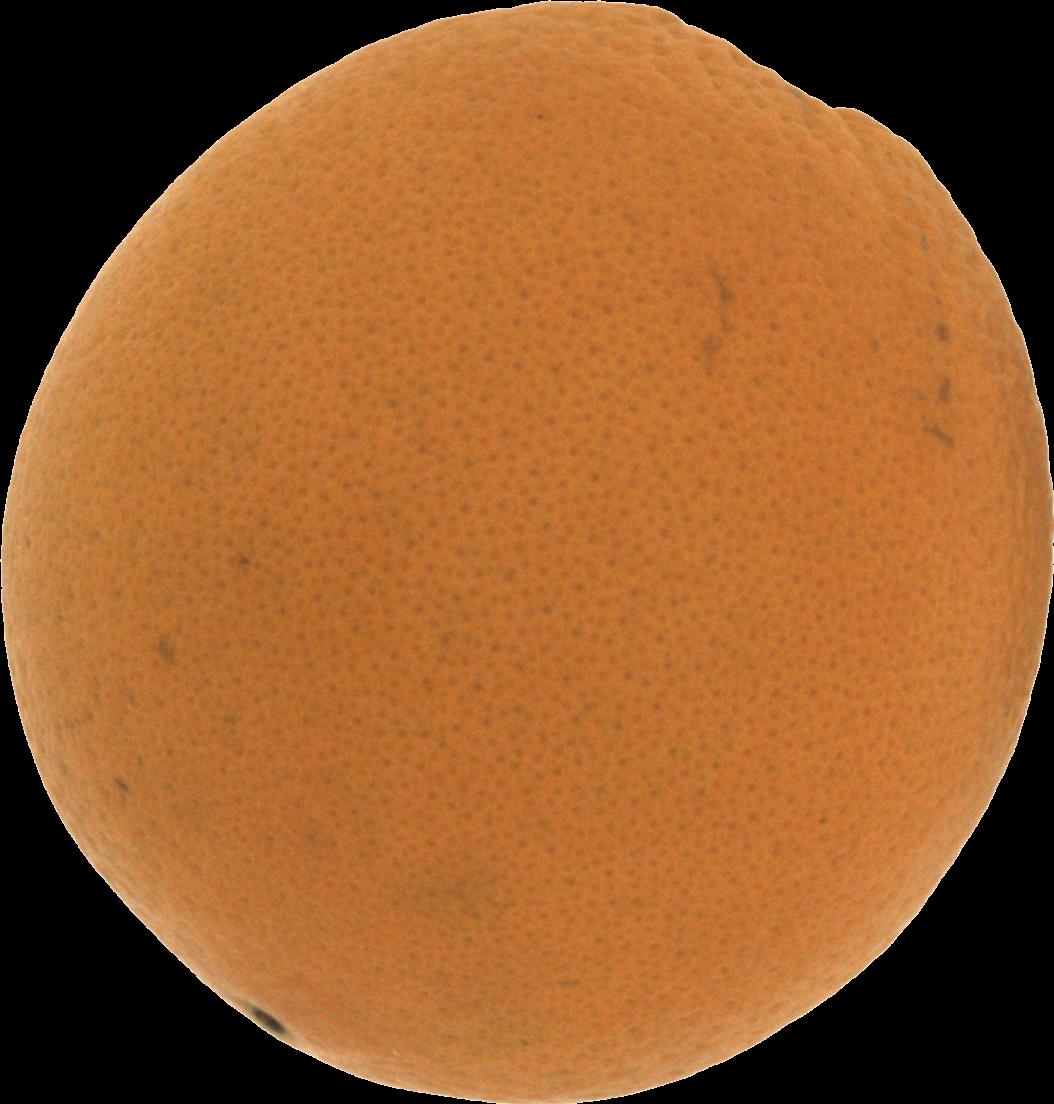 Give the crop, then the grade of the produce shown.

orange, good
